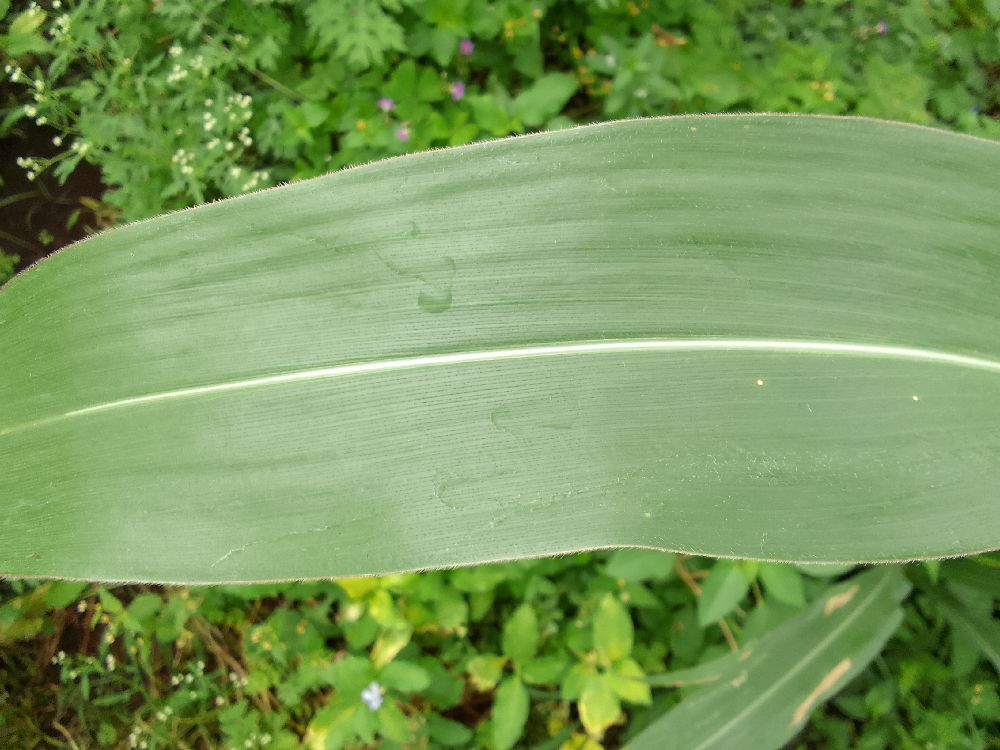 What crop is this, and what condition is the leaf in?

maize, healthy
